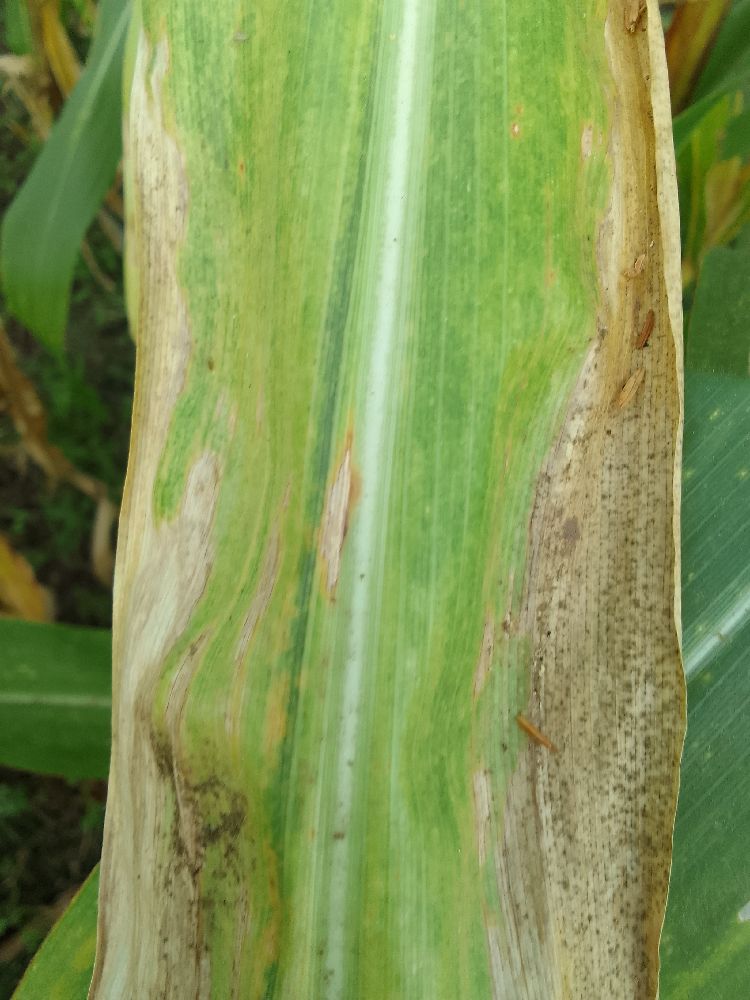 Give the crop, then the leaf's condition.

maize, maize lethal necrosis
